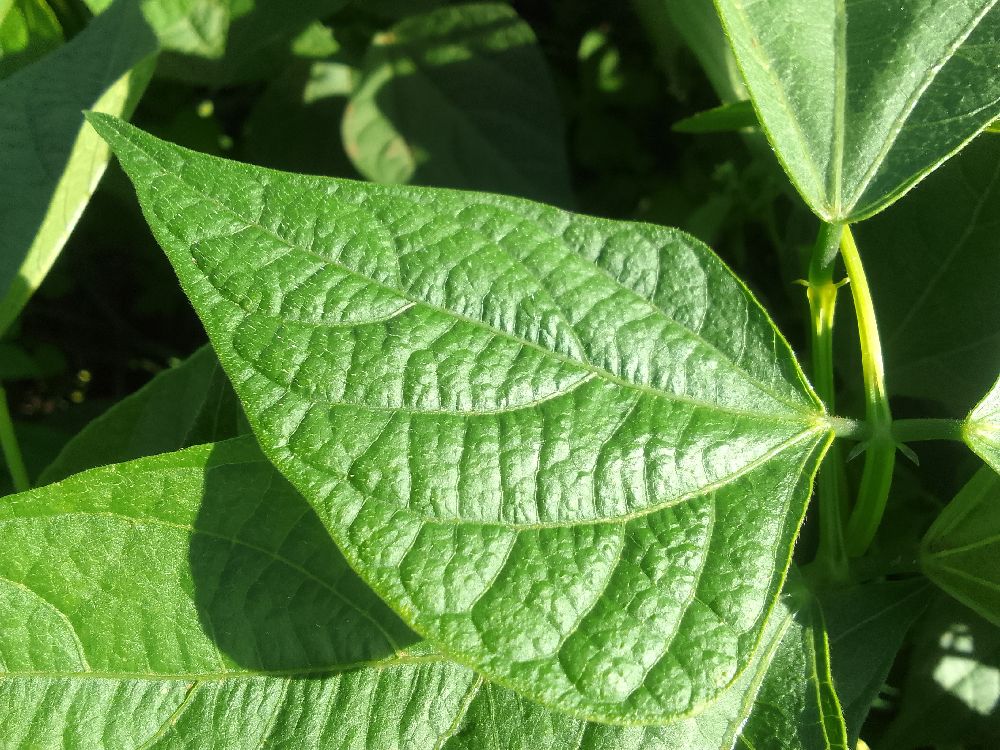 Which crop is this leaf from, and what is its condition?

common bean, healthy
